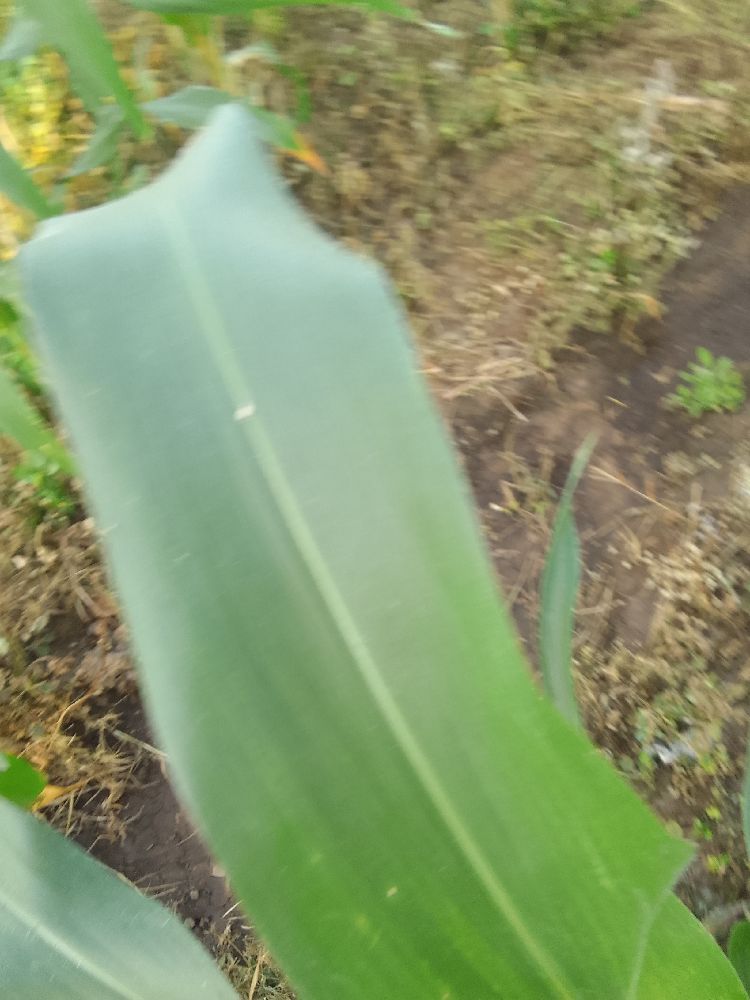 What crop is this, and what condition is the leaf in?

maize, healthy
